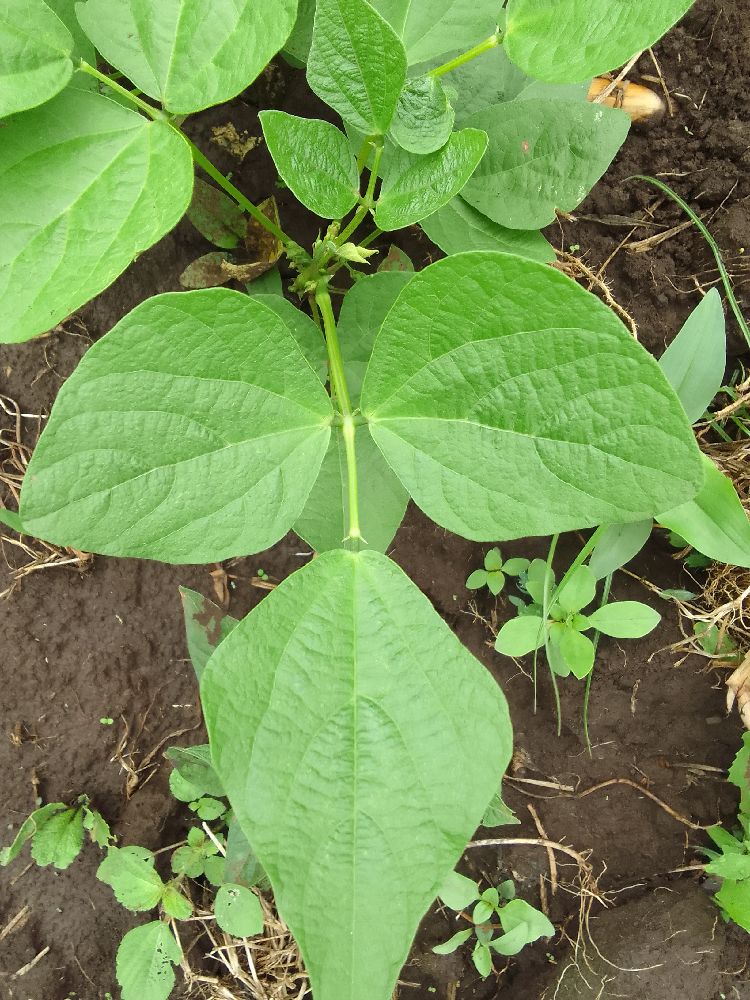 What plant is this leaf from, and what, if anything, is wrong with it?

common bean, healthy
